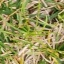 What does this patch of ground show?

grass
